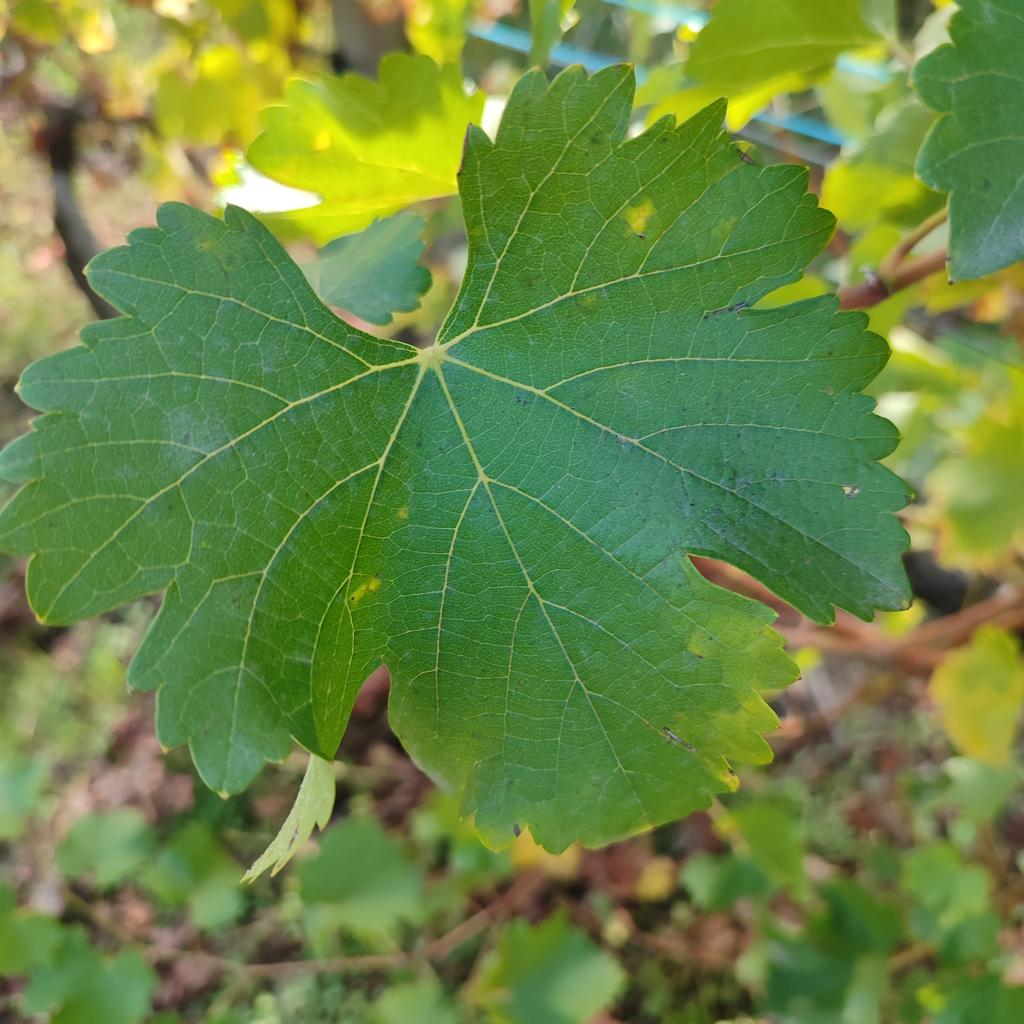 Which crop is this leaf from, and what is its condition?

grapevine, powdery mildew
